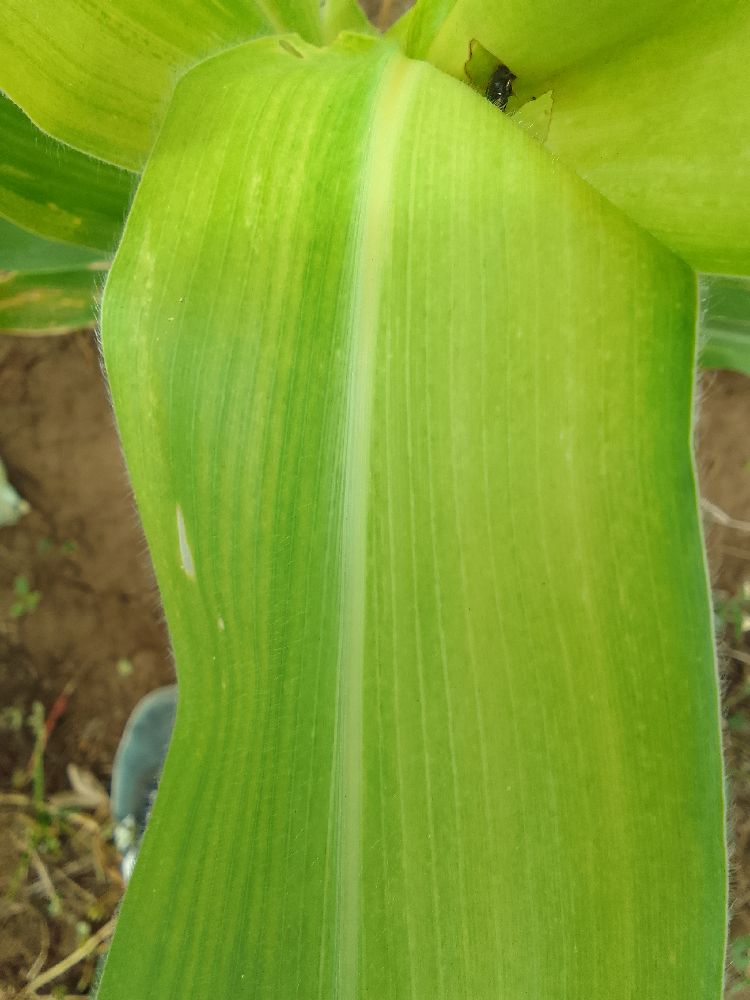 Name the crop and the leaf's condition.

maize, maize lethal necrosis
